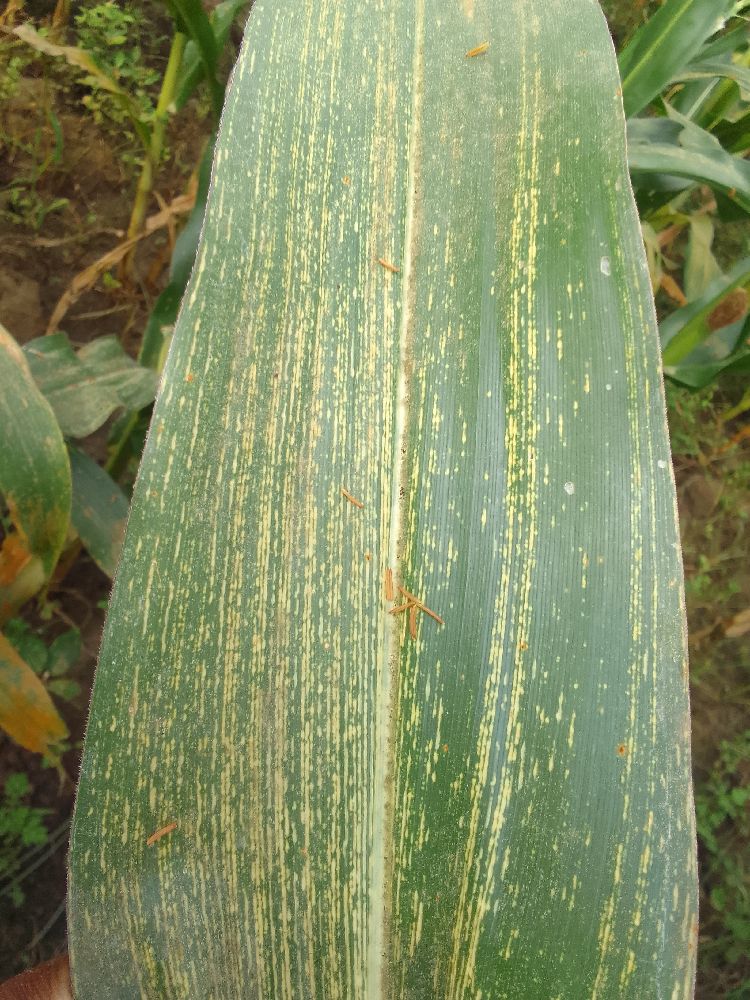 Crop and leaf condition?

maize, maize streak virus
